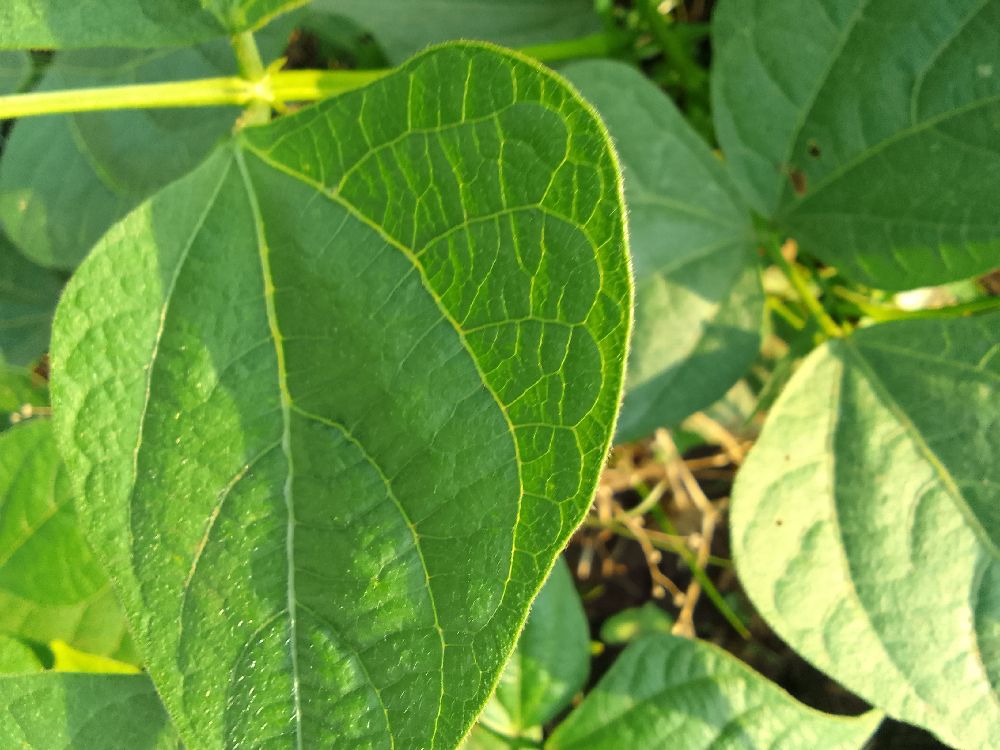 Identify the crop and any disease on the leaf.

common bean, healthy
